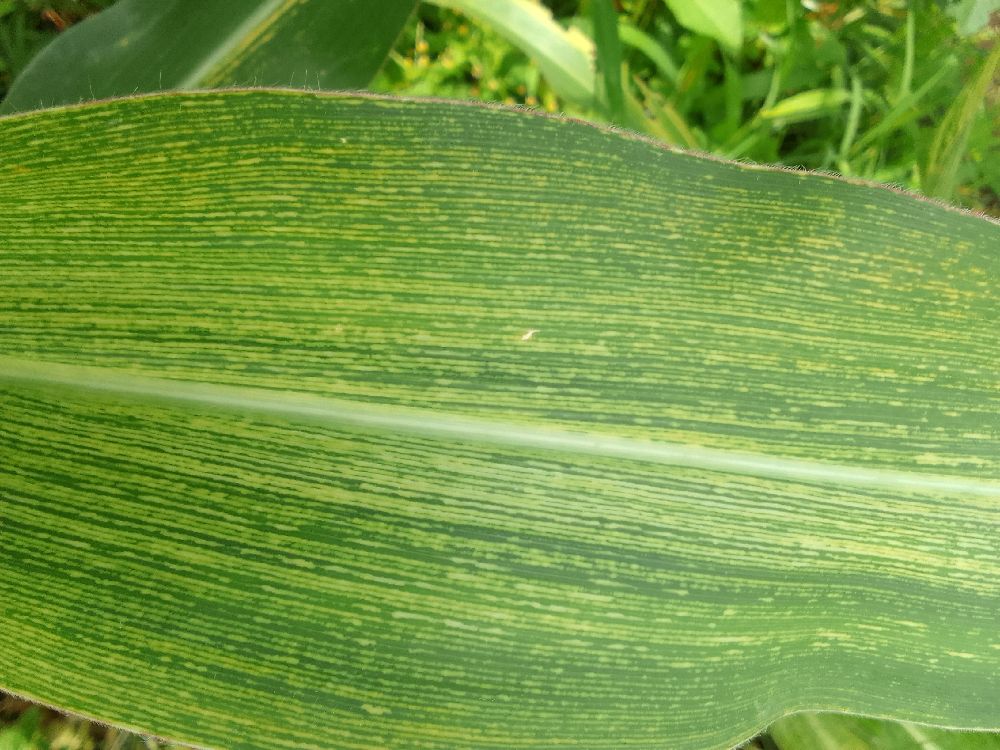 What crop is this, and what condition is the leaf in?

maize, maize streak virus
